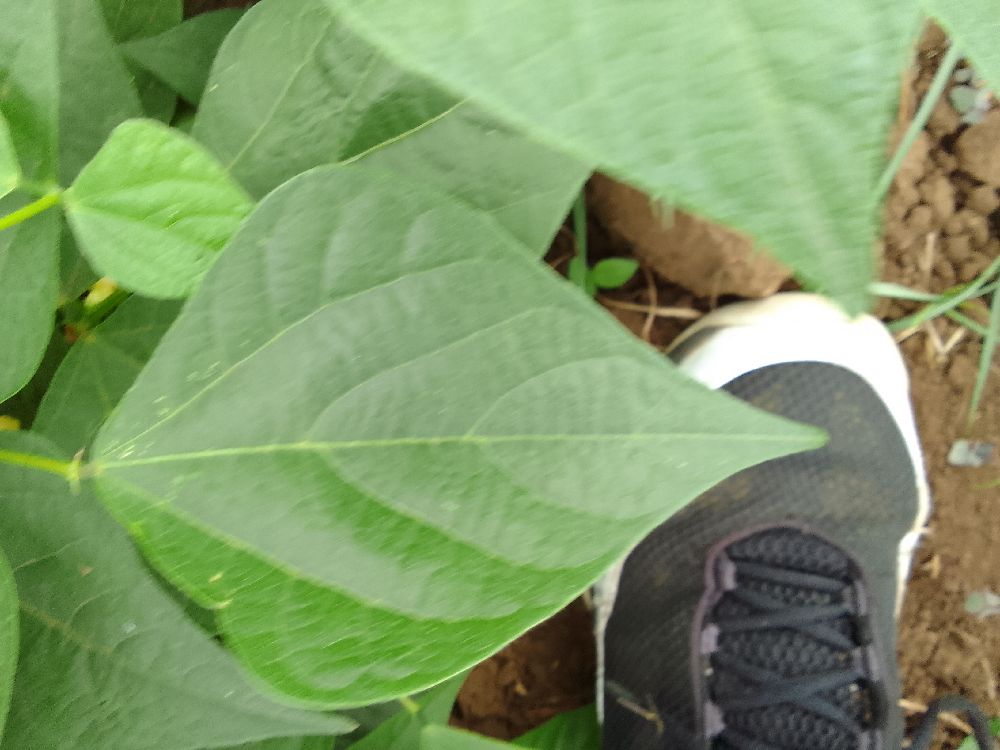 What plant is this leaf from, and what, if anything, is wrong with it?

common bean, healthy
